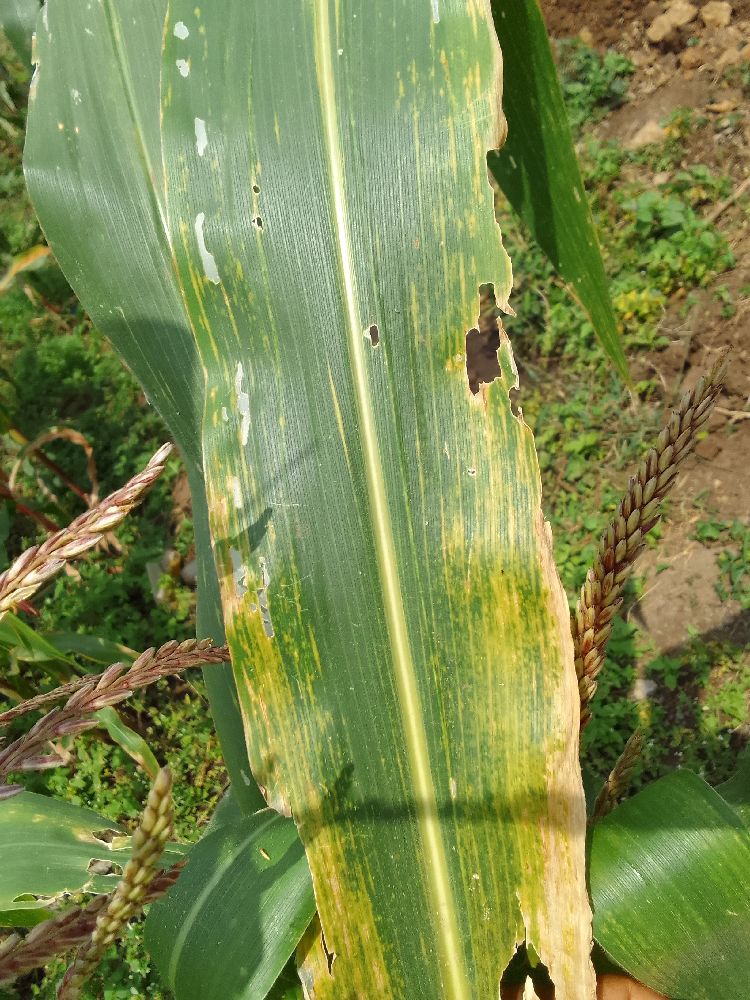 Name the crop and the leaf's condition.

maize, maize lethal necrosis
